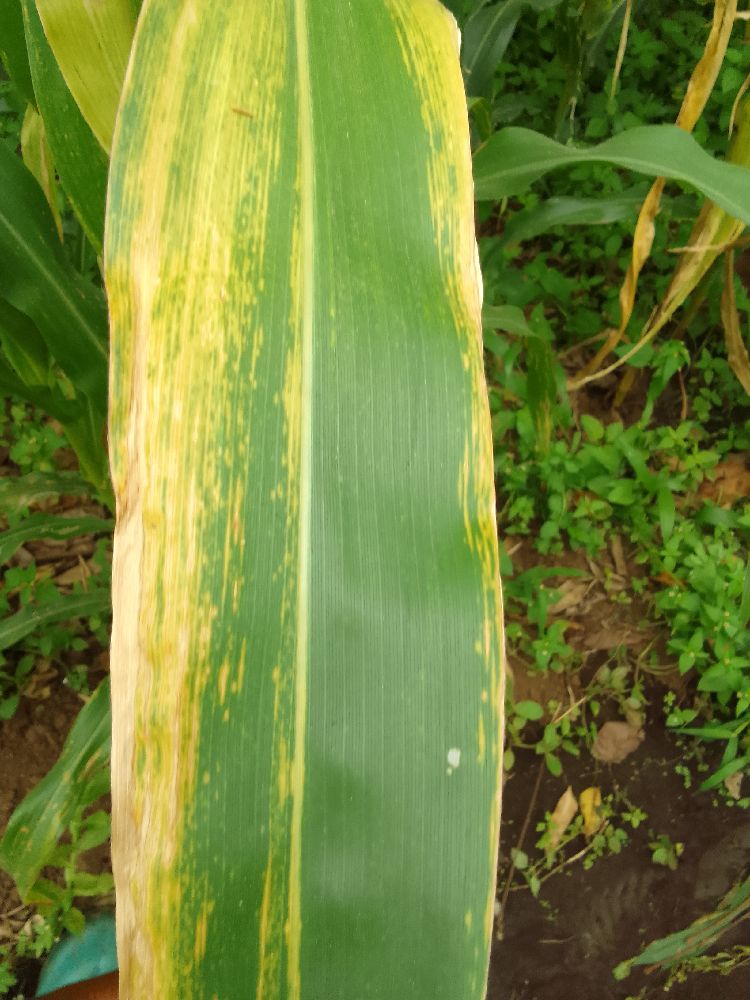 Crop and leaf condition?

maize, maize lethal necrosis
